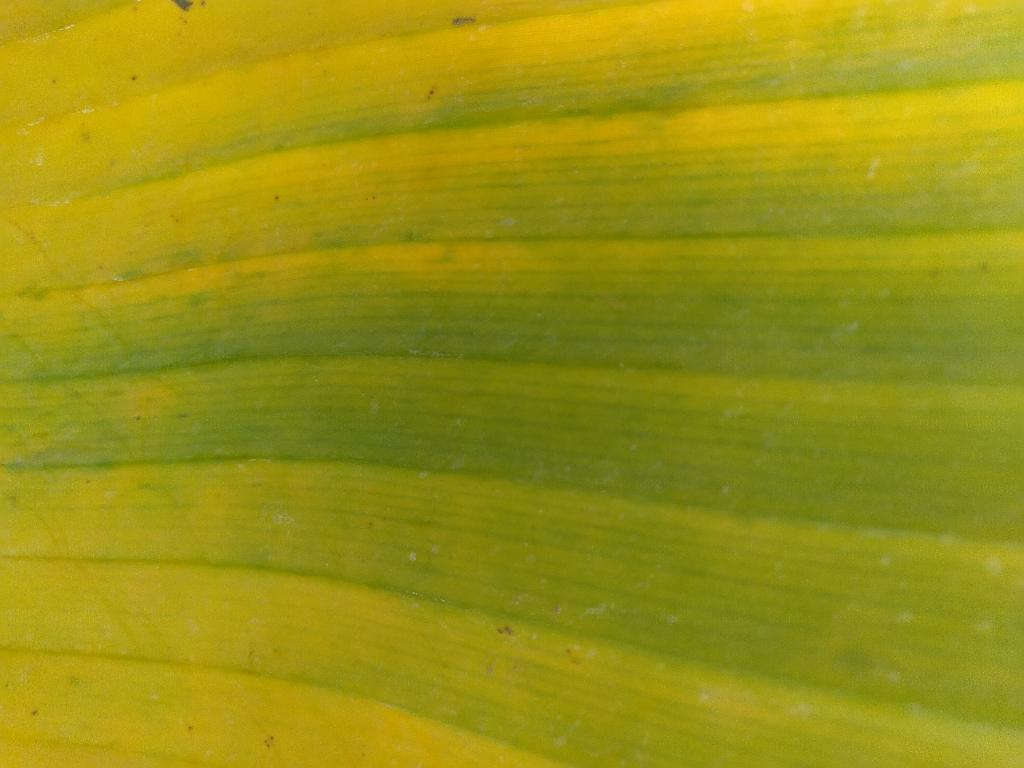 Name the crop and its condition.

banana, fusarium wilt race 1
